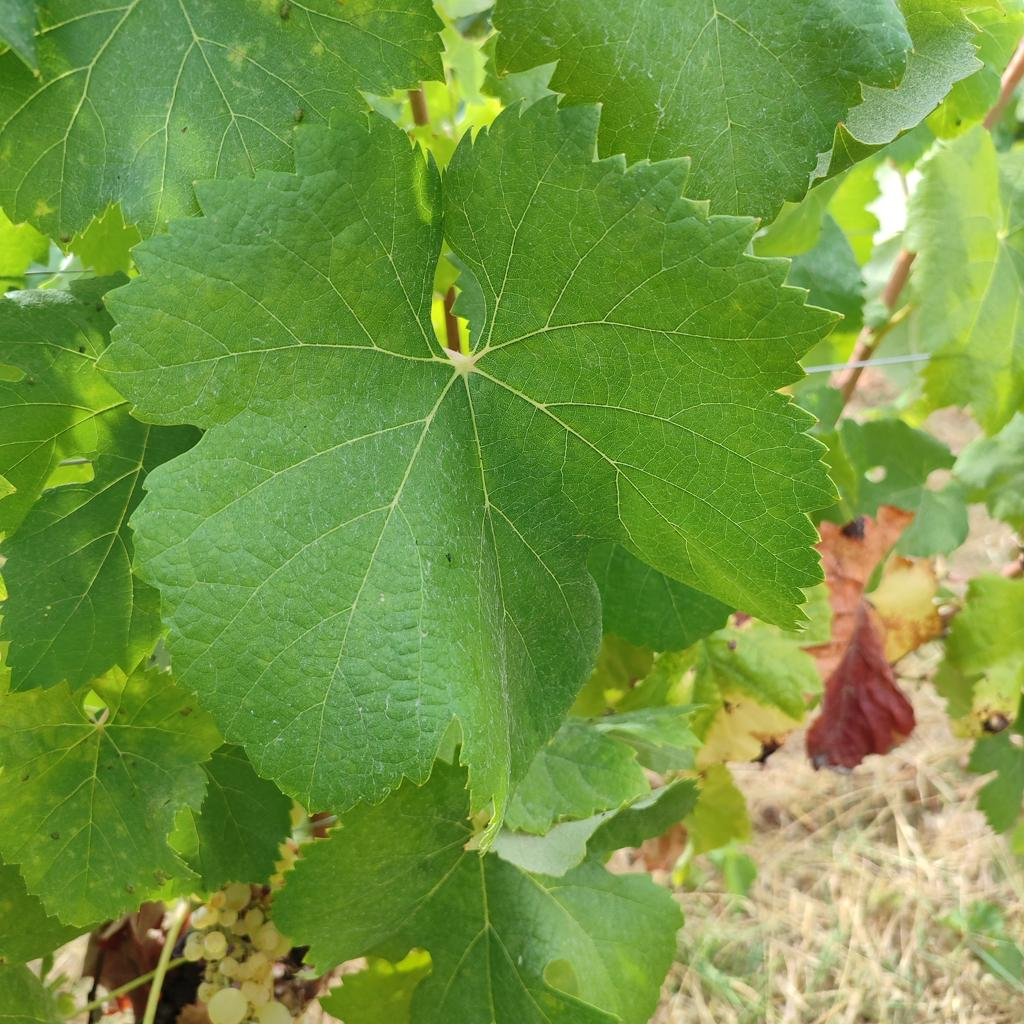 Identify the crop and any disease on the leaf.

grapevine, healthy
